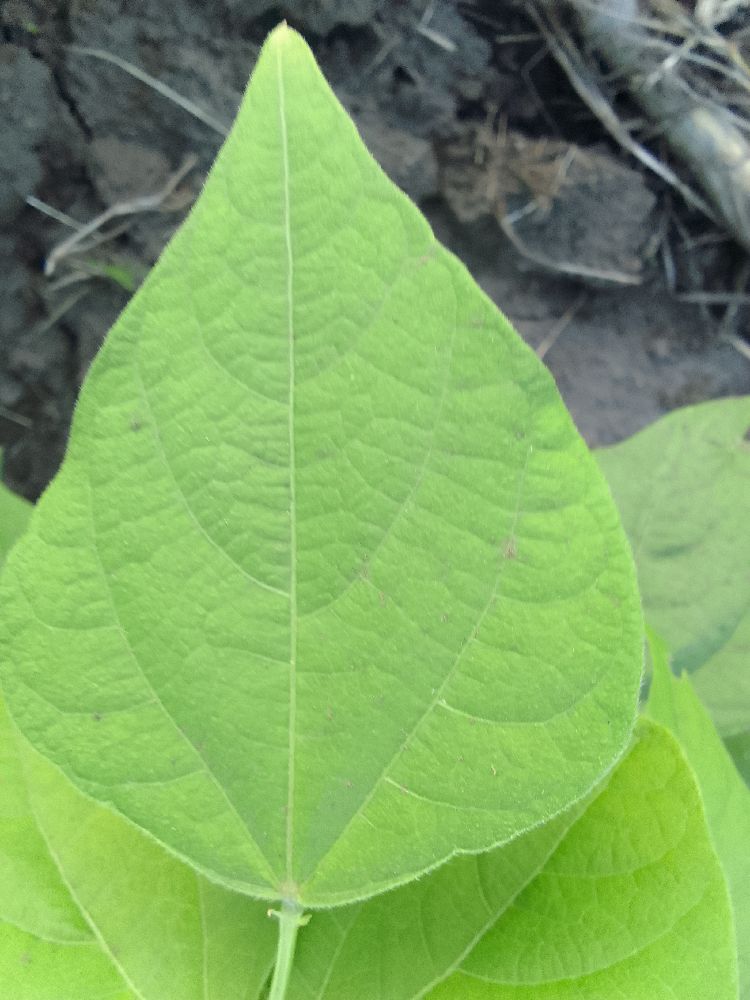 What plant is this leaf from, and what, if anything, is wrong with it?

common bean, healthy
